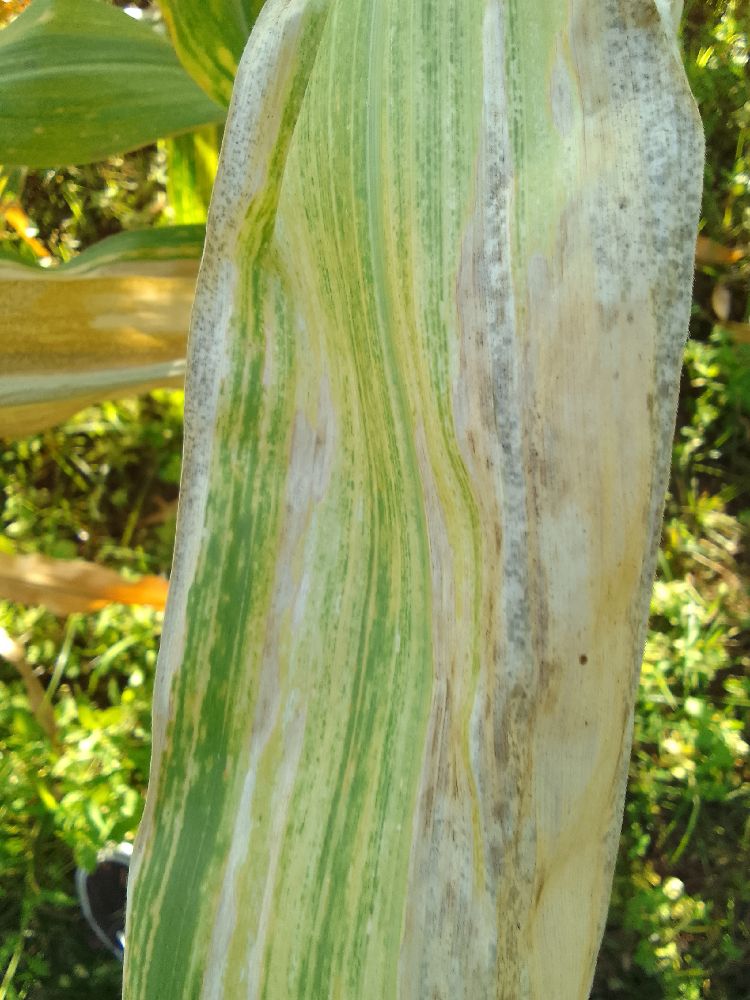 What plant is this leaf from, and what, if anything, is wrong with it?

maize, maize lethal necrosis
